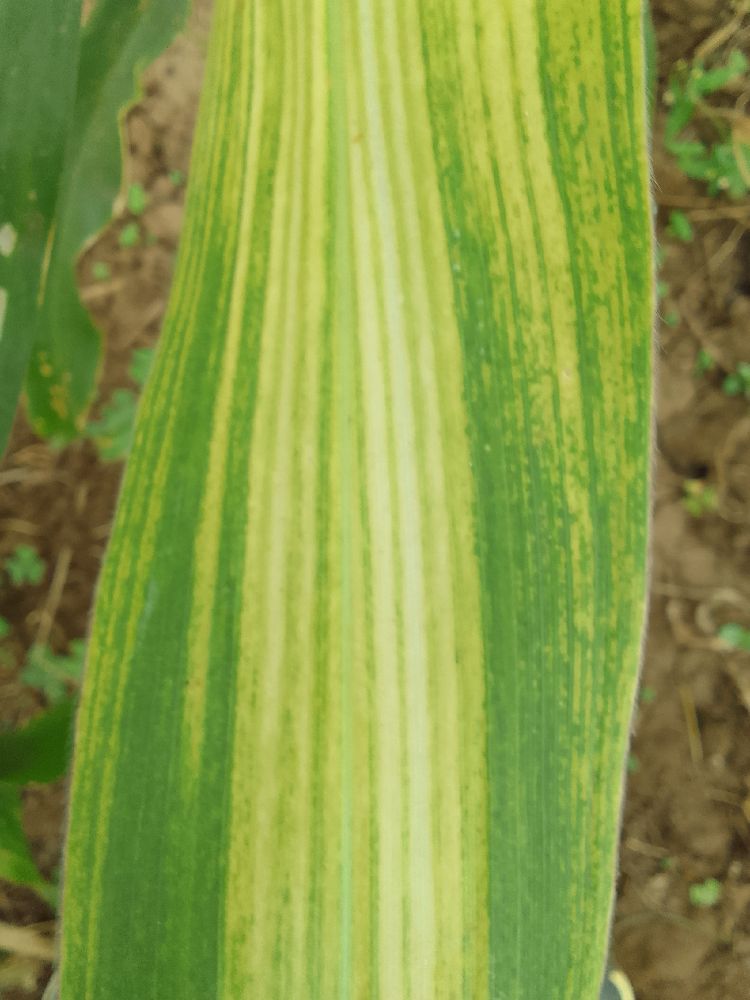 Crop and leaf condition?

maize, maize lethal necrosis
